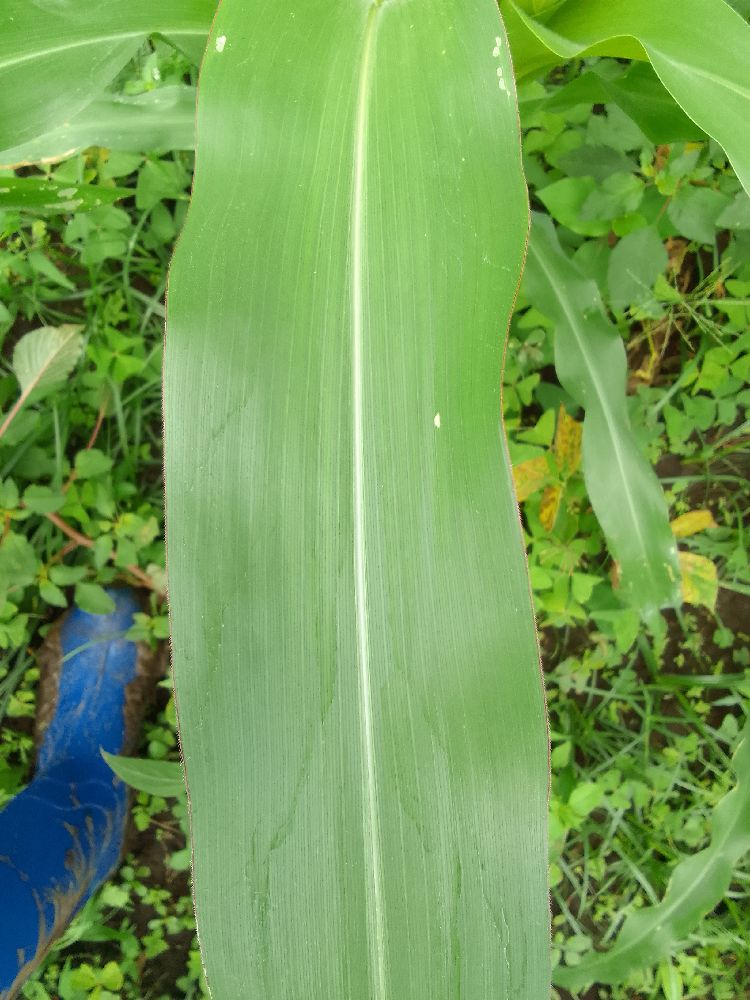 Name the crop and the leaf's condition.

maize, healthy
